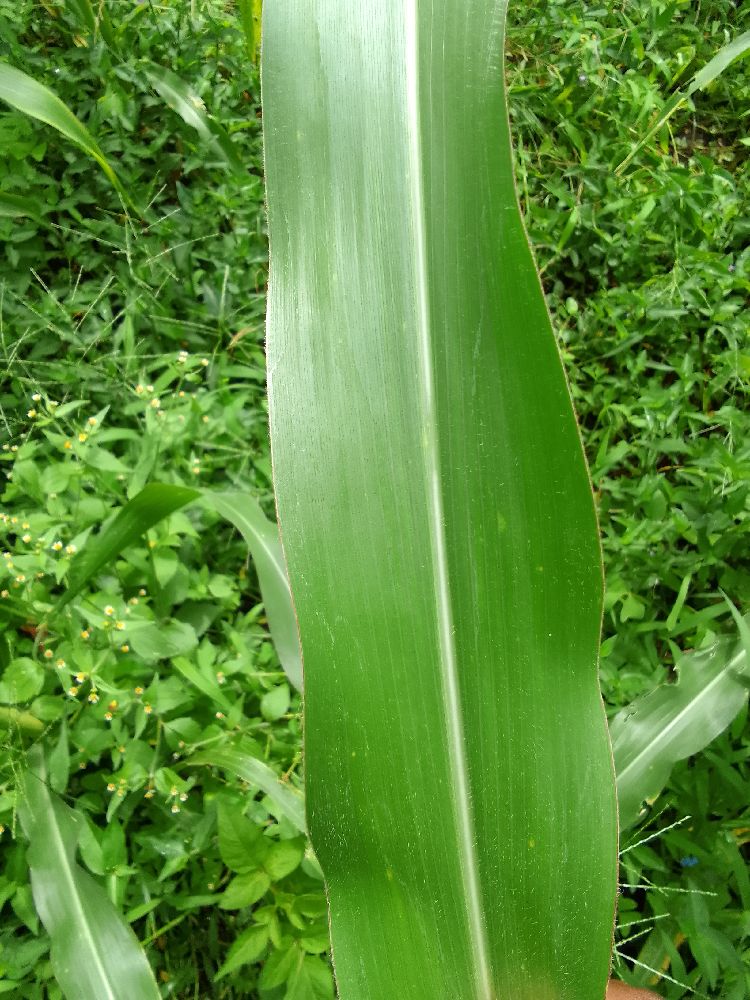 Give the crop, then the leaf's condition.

maize, healthy
